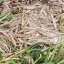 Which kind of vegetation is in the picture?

grass
